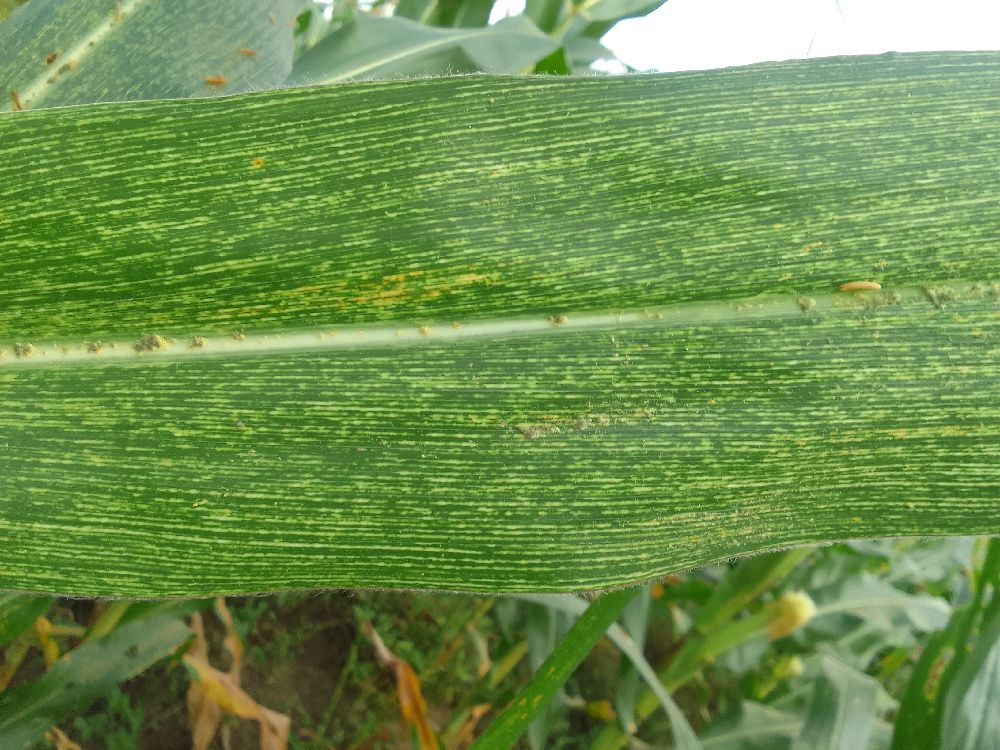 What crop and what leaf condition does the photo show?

maize, maize streak virus
